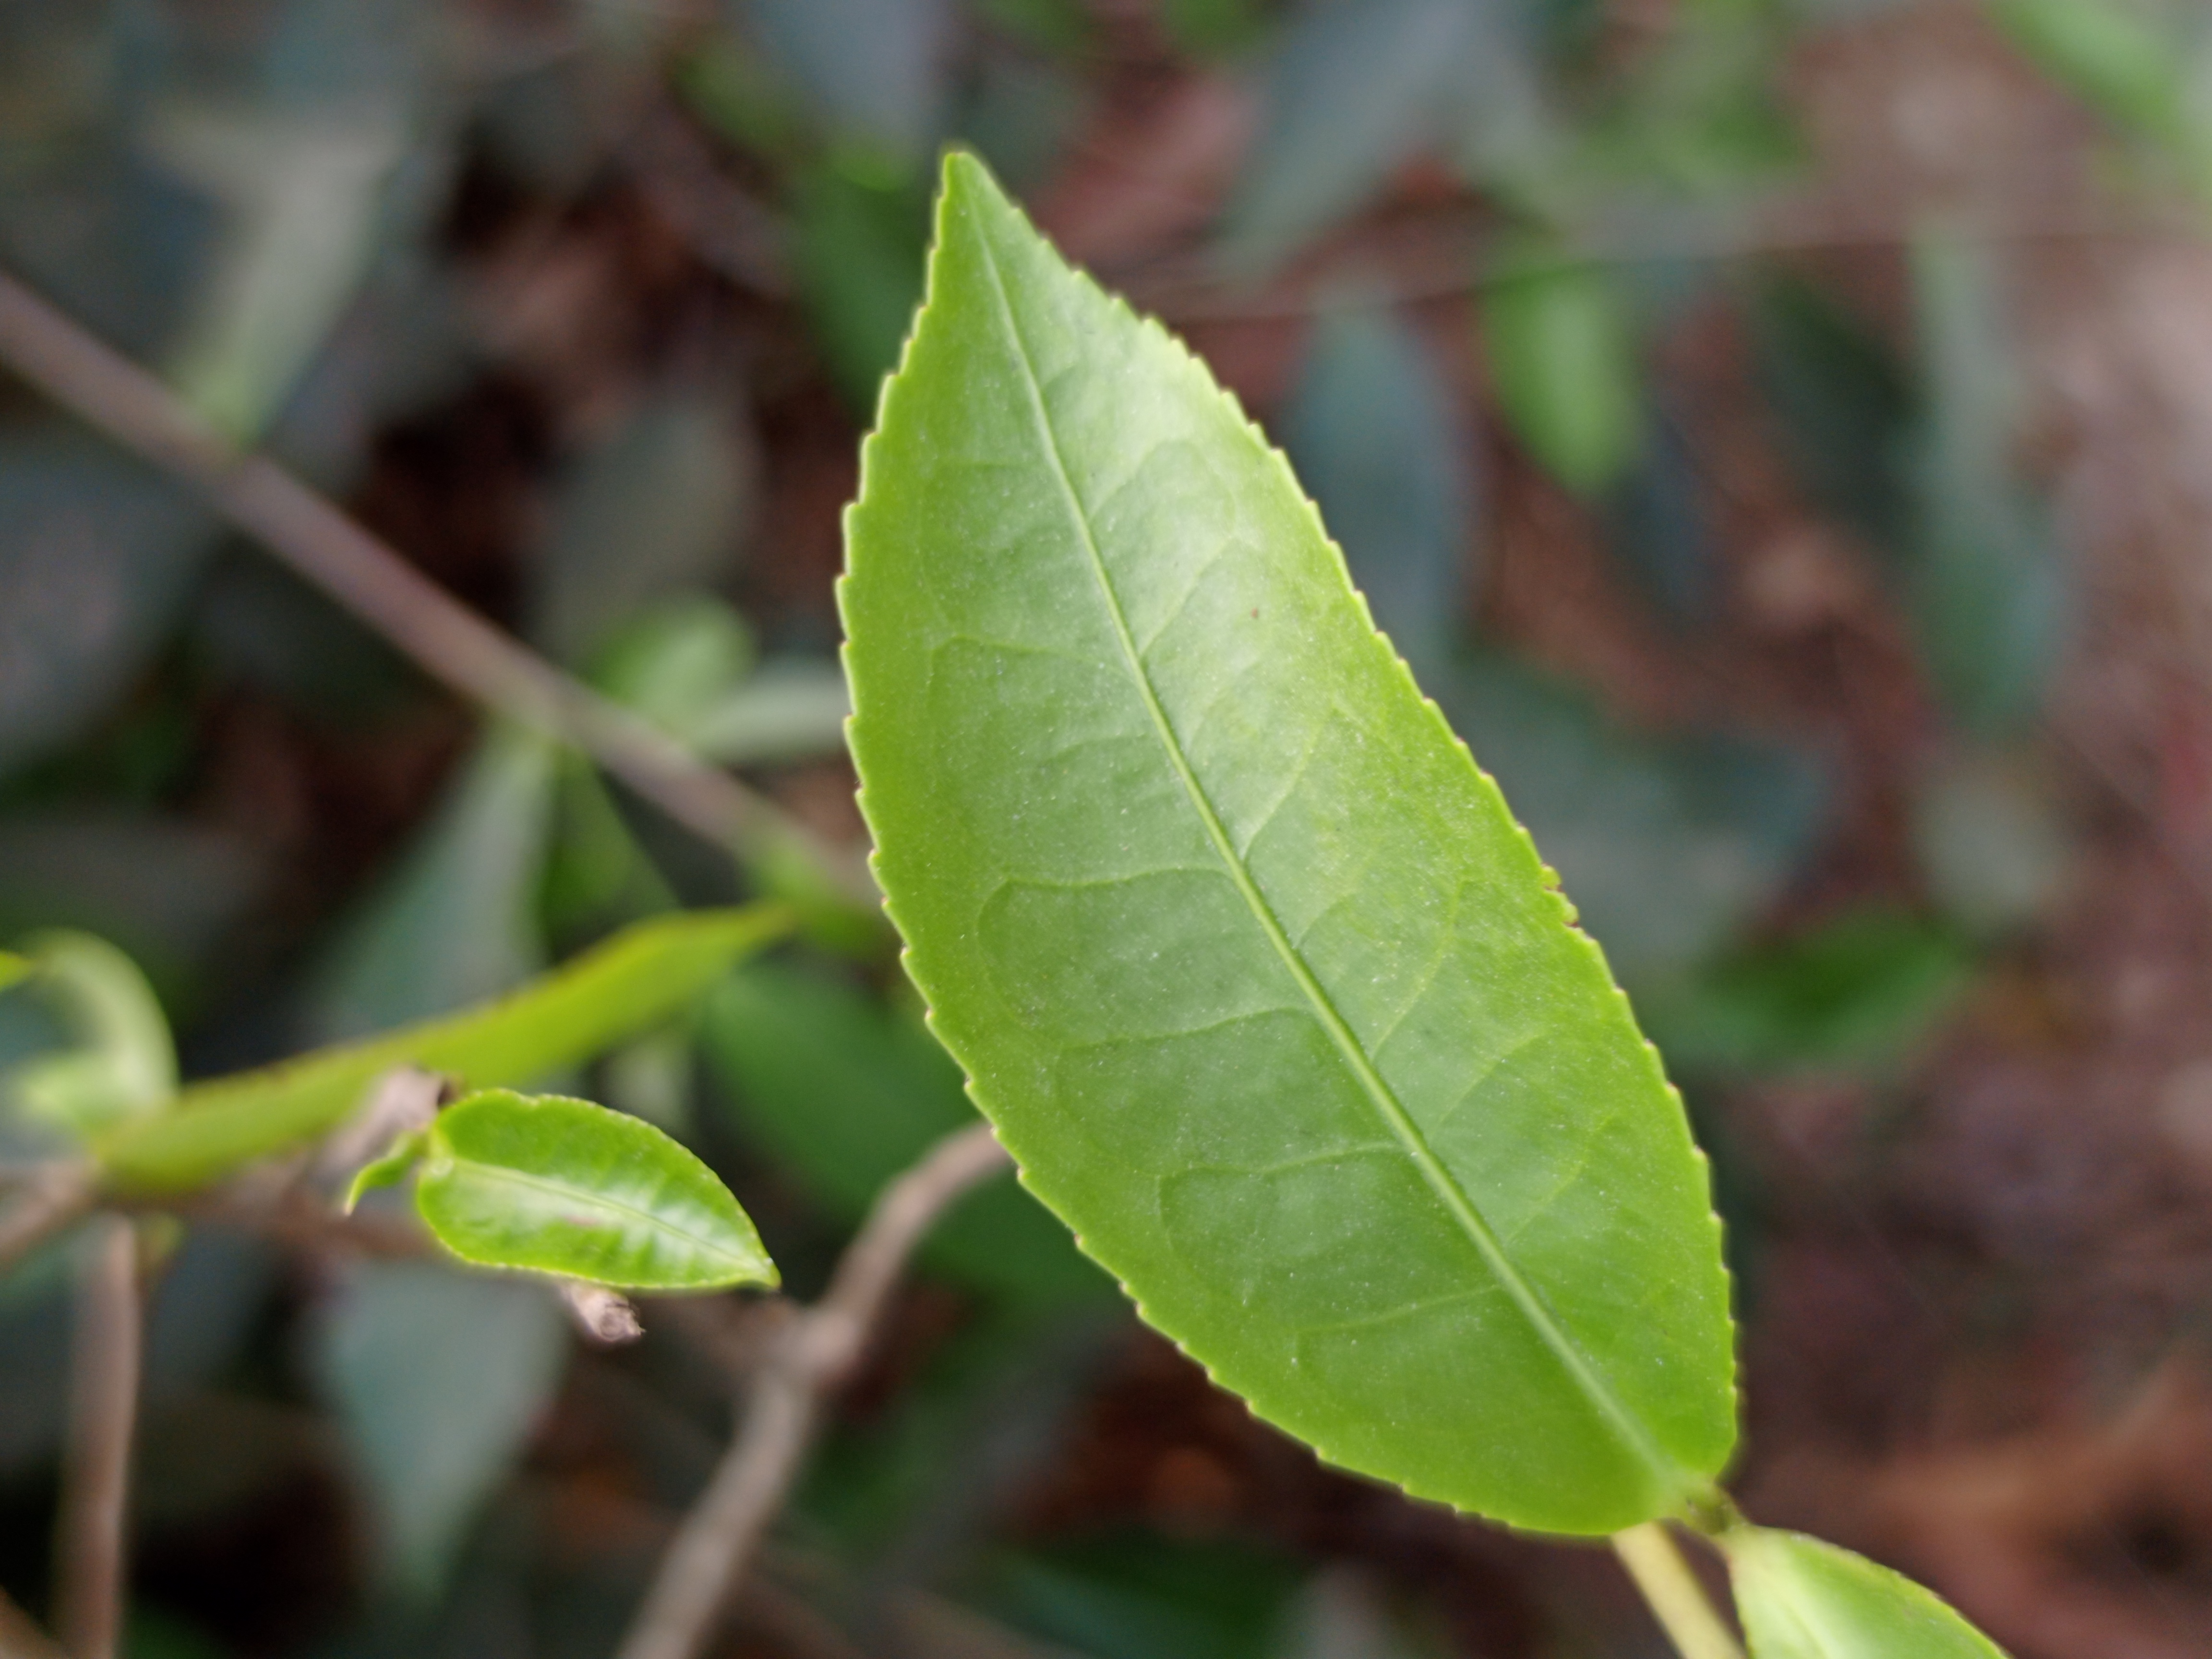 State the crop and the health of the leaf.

tea, healthy leaf
